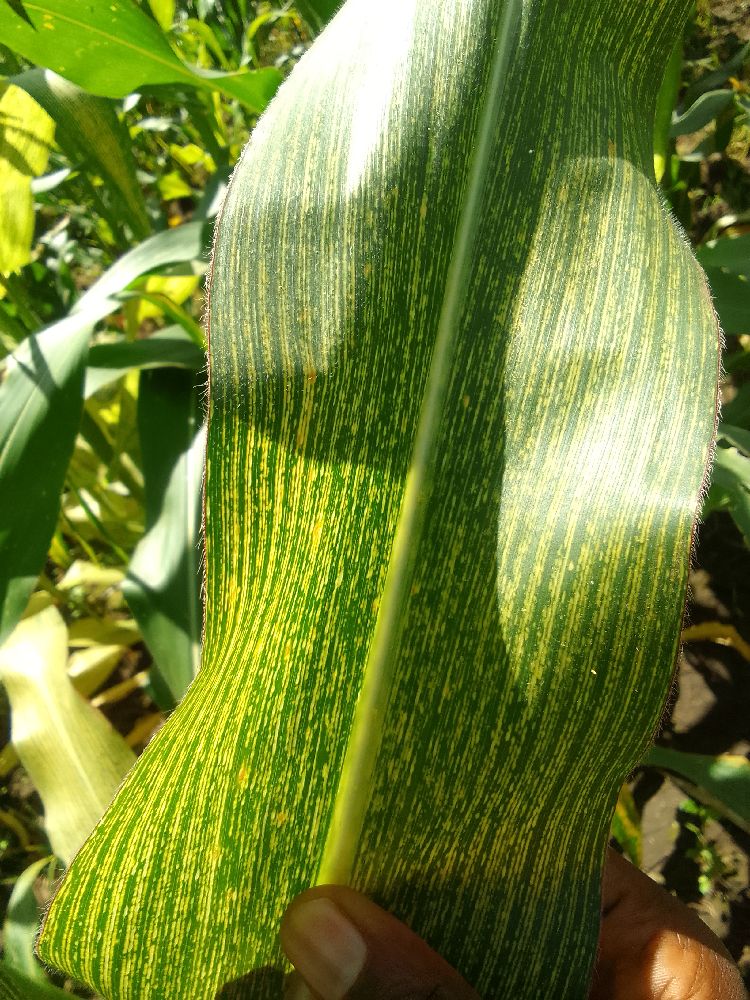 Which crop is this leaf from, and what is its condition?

maize, maize streak virus
